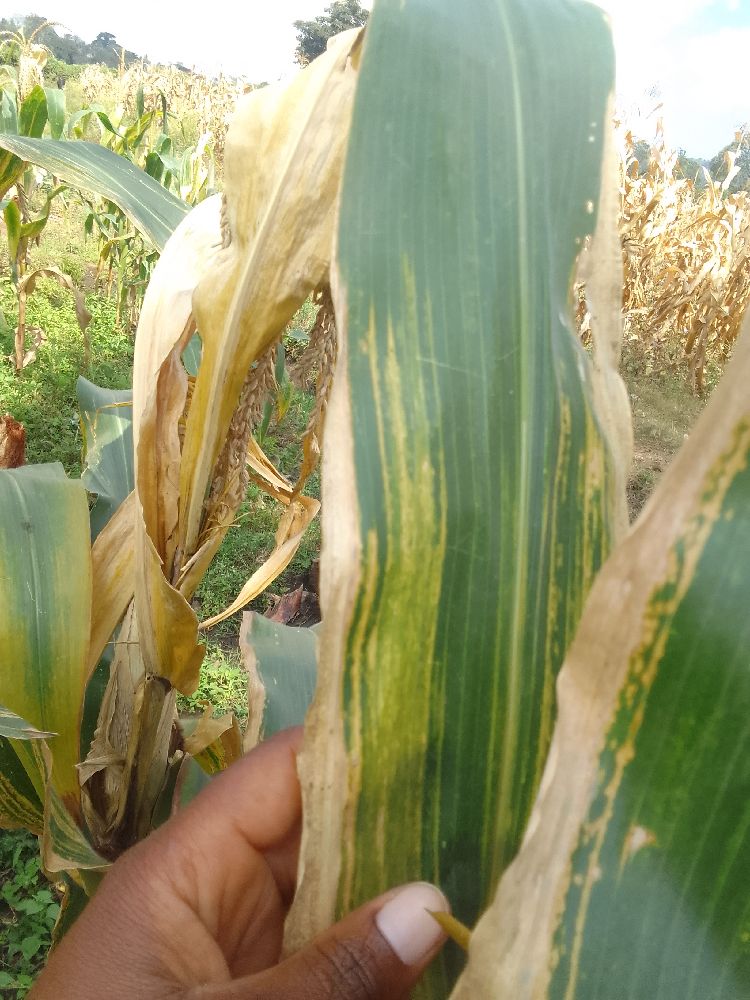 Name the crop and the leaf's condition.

maize, maize lethal necrosis
